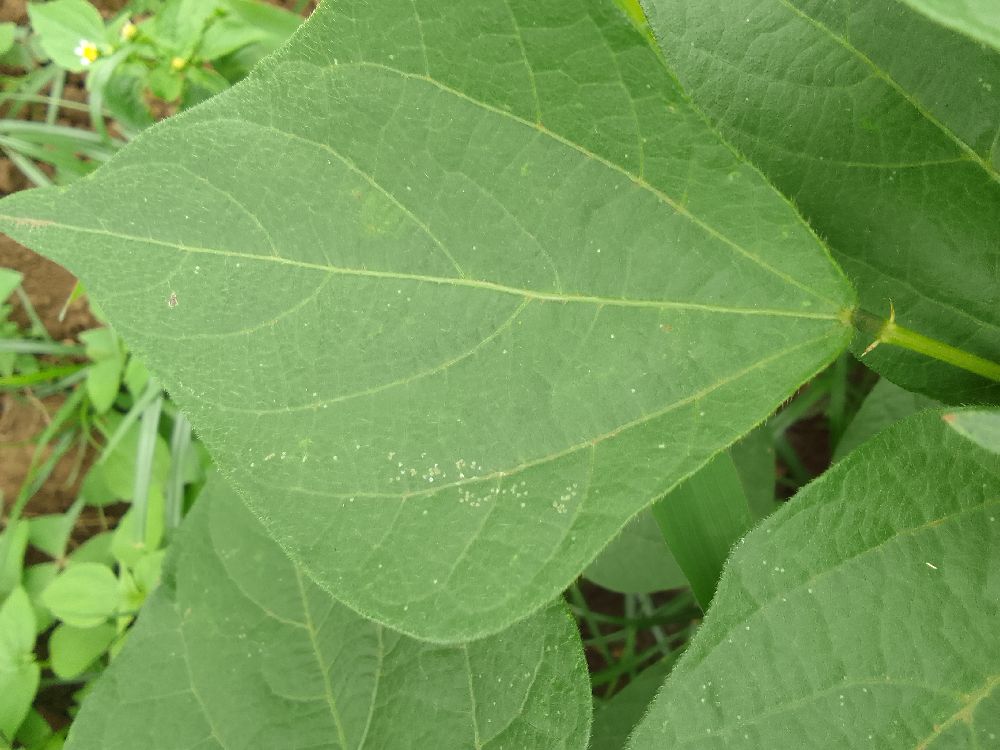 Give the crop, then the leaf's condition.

common bean, healthy
